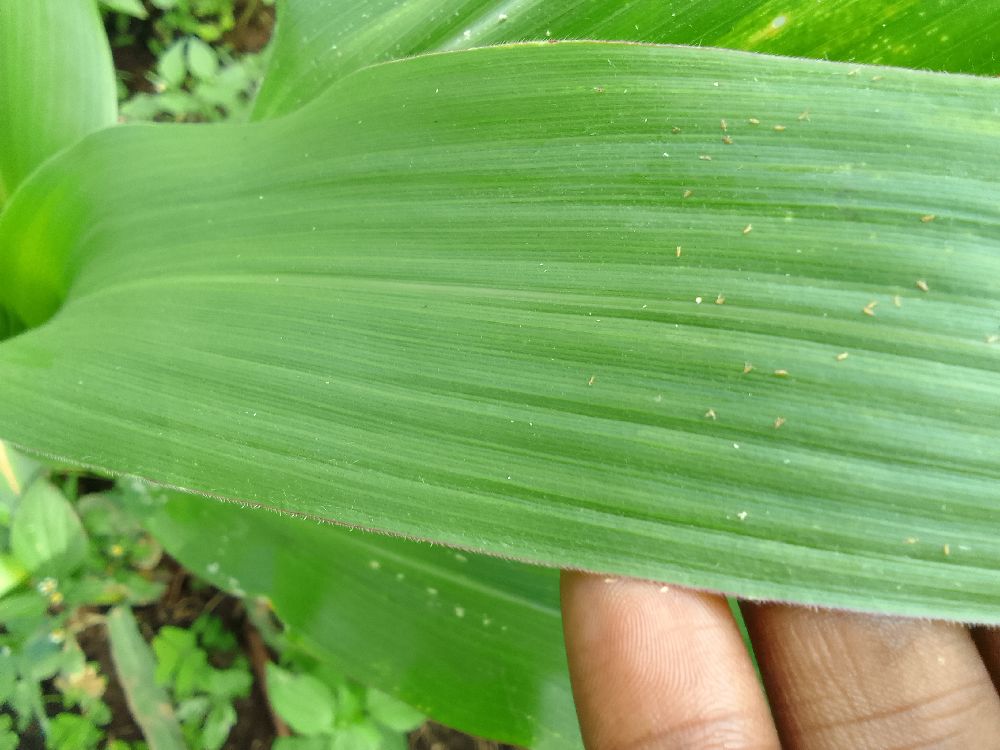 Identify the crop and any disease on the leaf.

maize, healthy
